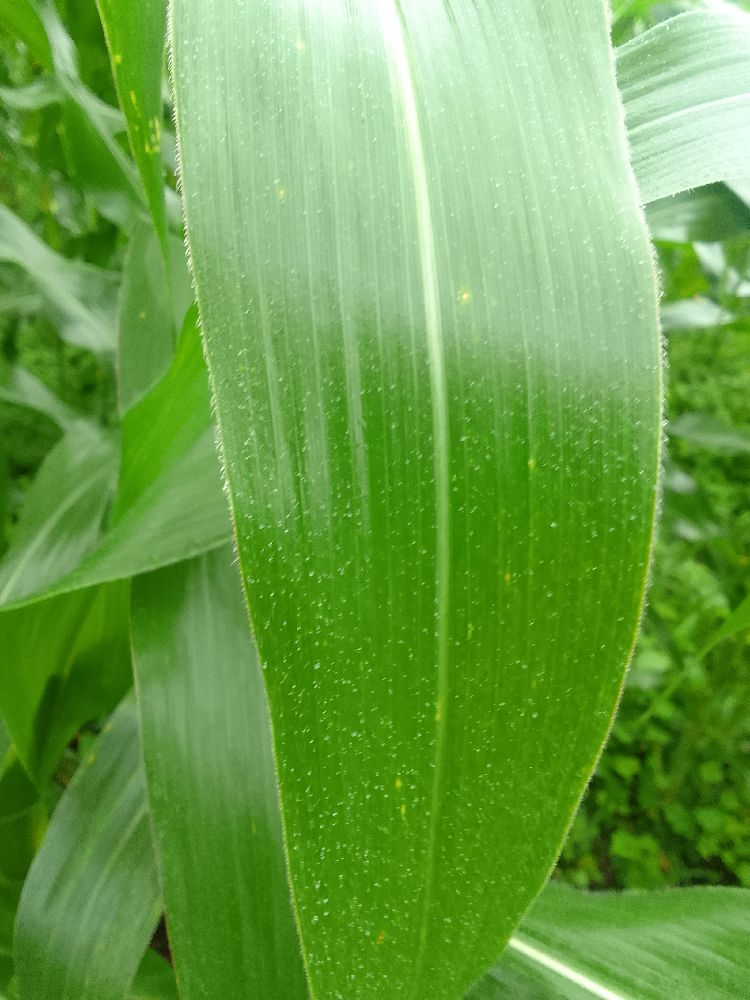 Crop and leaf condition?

maize, healthy
